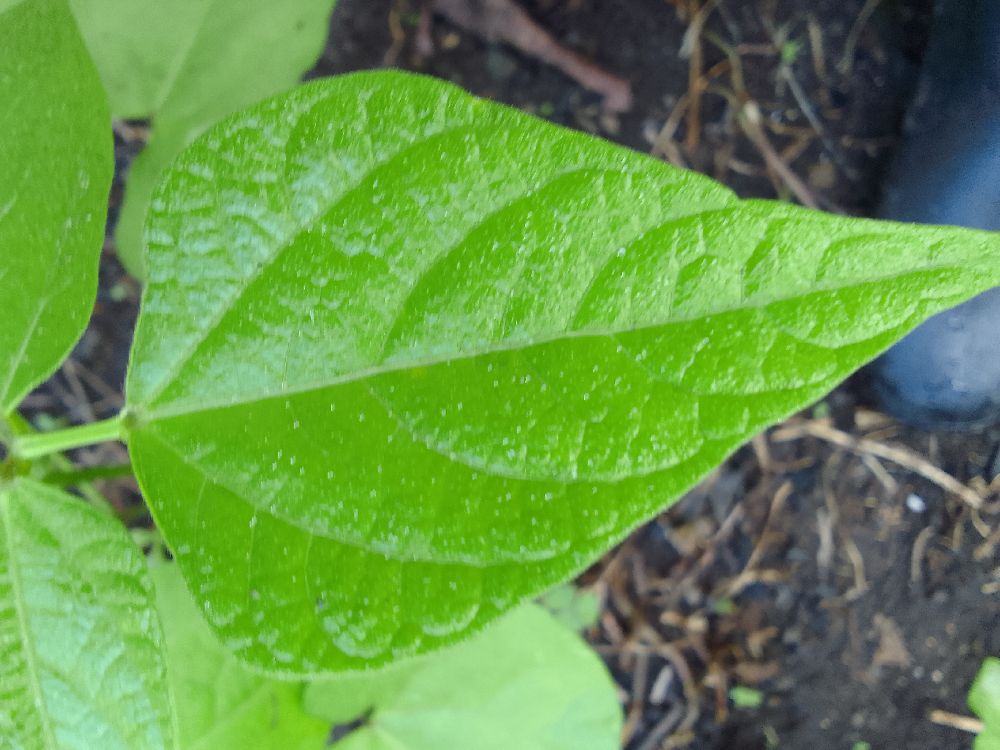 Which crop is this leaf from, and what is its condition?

common bean, healthy
